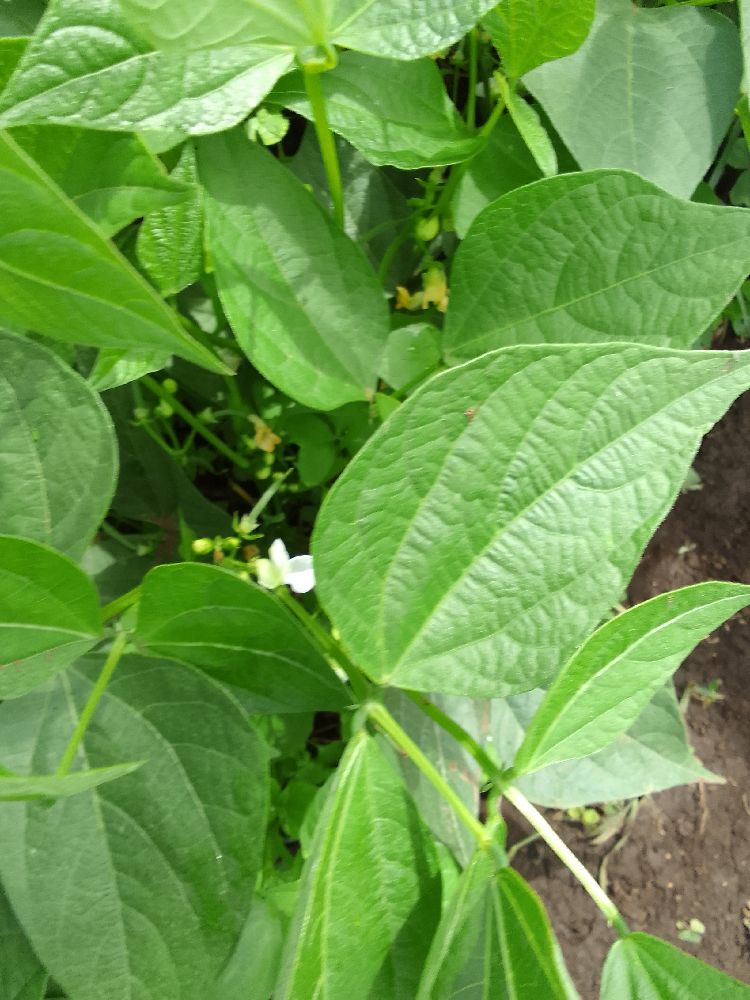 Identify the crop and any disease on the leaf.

common bean, healthy
